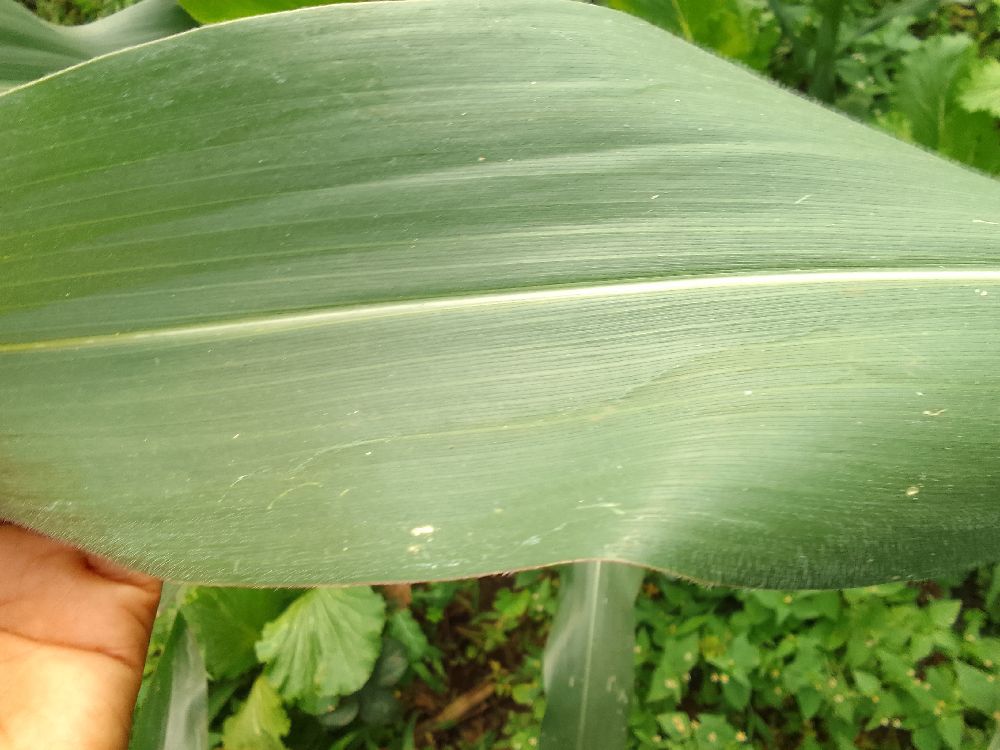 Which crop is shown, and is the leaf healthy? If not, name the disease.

maize, healthy
